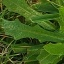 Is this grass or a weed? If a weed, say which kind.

structured weed
